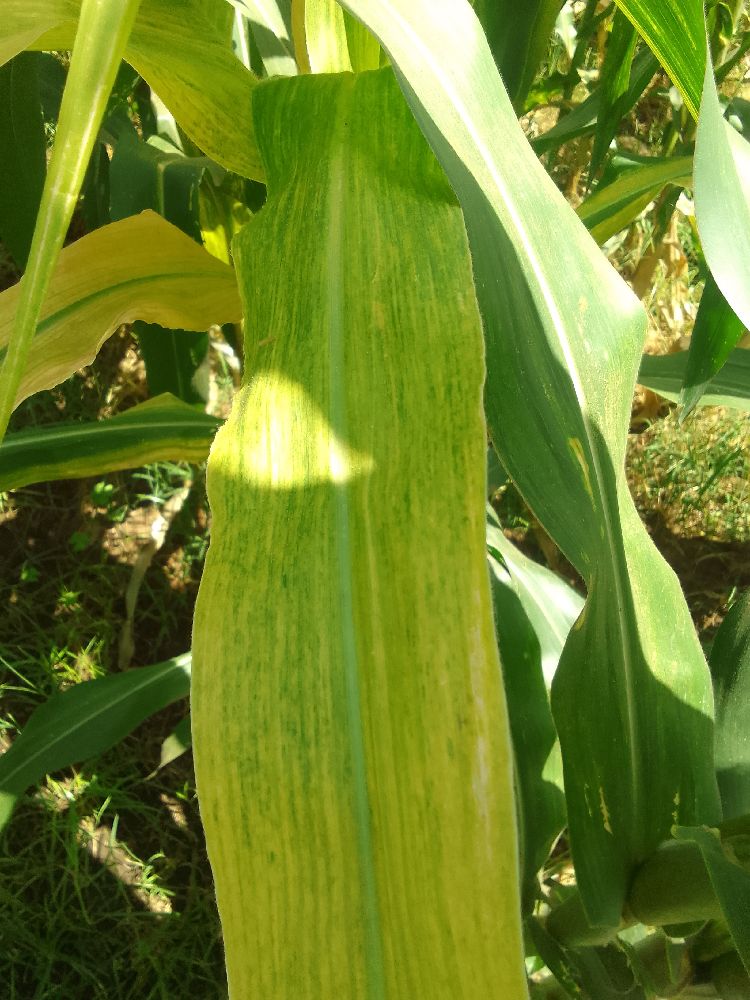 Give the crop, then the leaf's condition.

maize, maize lethal necrosis
